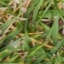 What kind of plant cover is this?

grass
